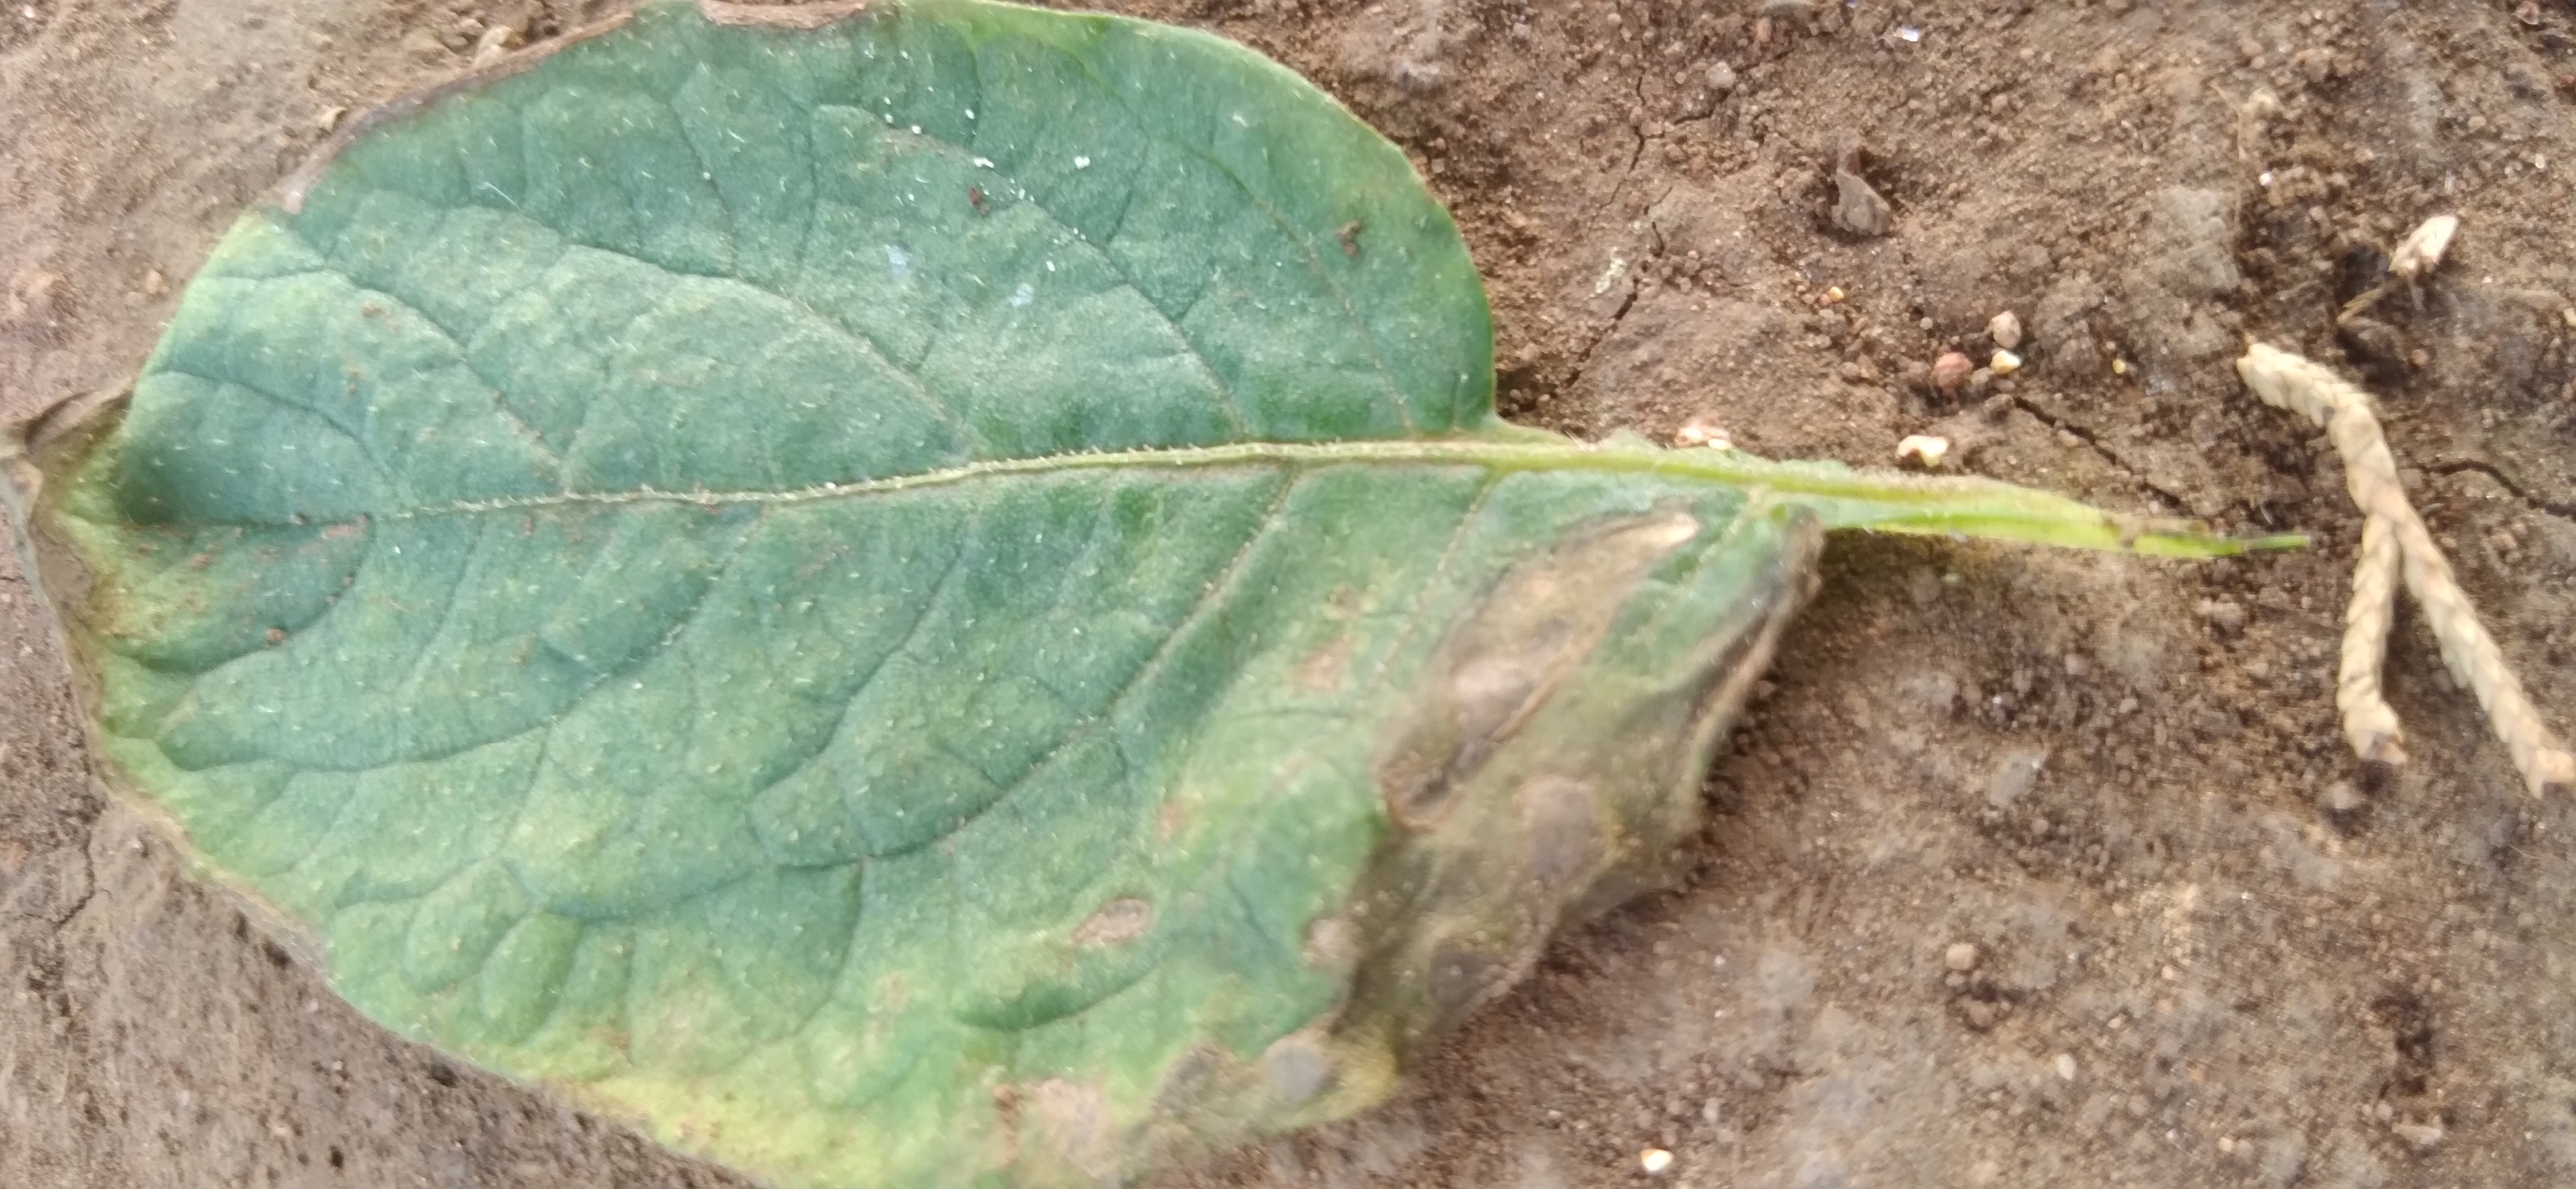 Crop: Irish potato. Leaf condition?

early blight
